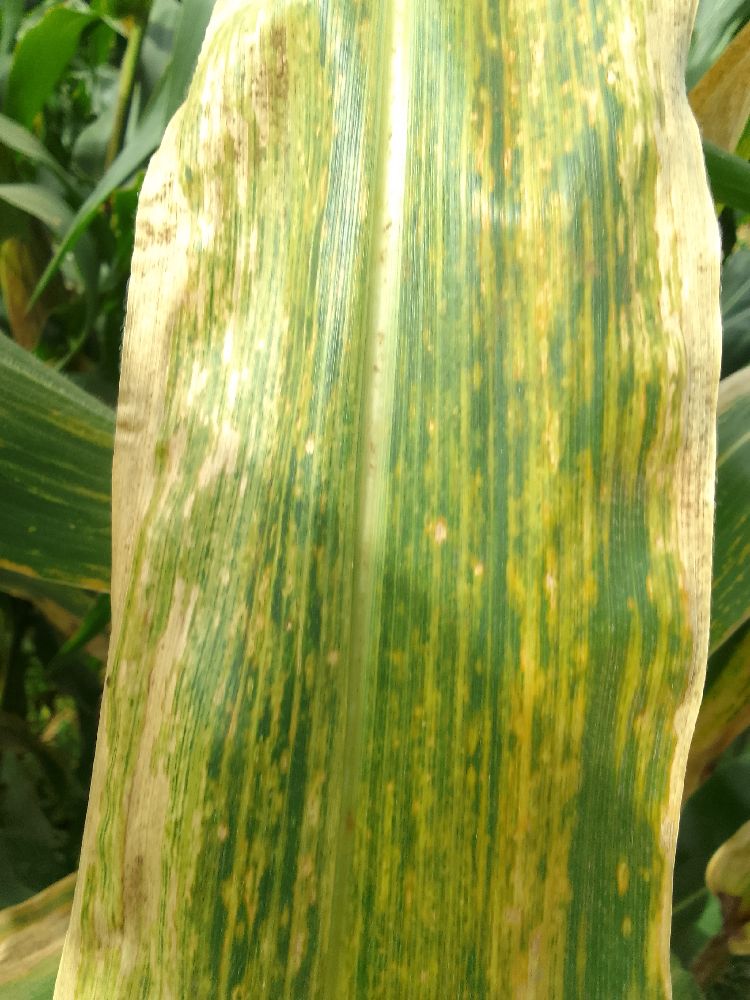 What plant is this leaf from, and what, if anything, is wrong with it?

maize, maize lethal necrosis
